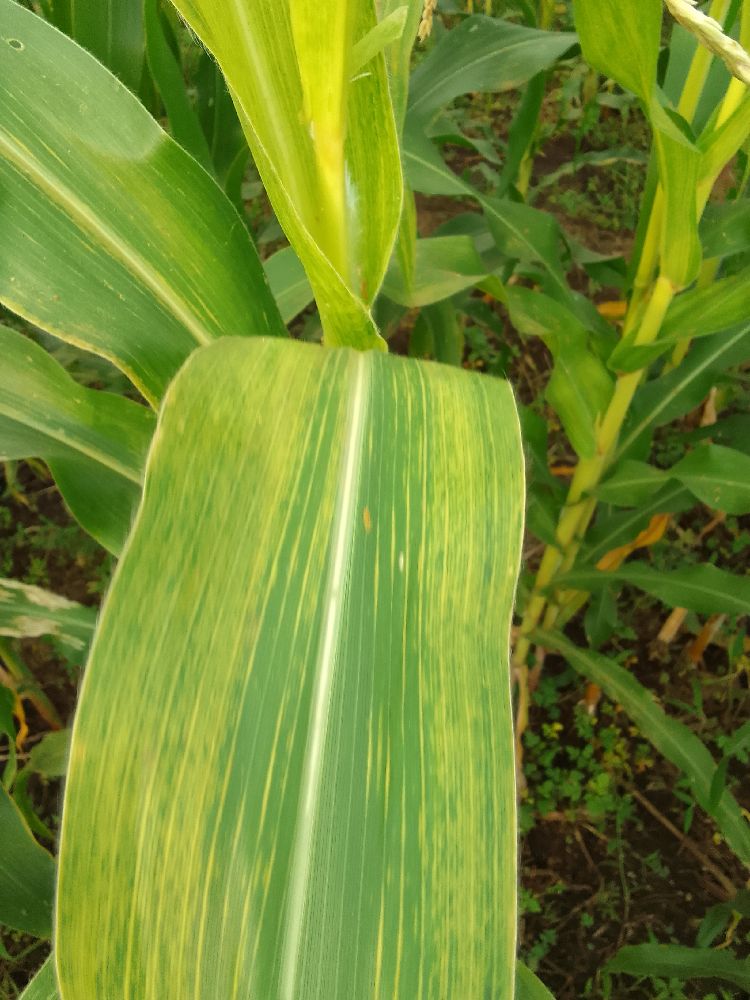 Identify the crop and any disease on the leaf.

maize, maize lethal necrosis
